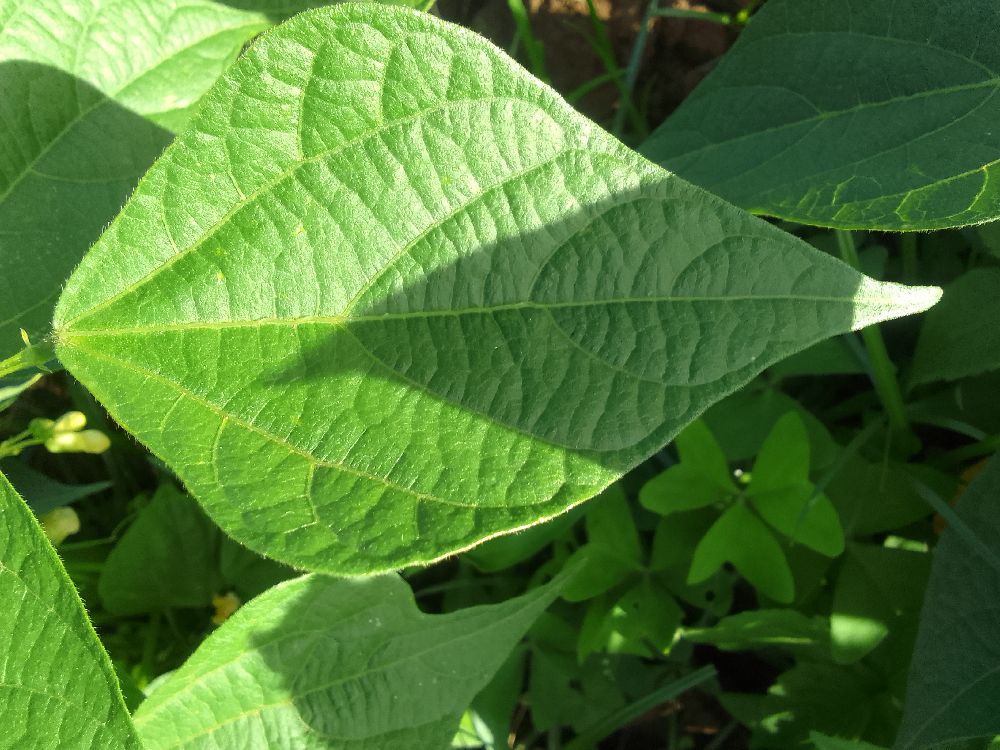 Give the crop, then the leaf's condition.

common bean, healthy
